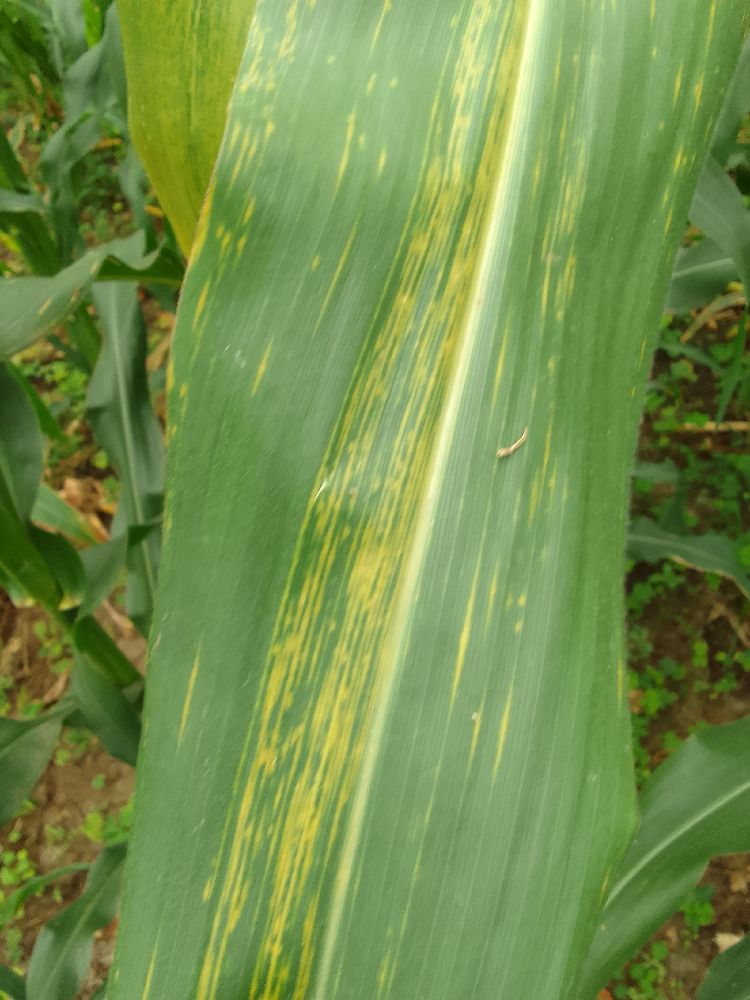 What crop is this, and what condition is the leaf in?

maize, maize lethal necrosis
